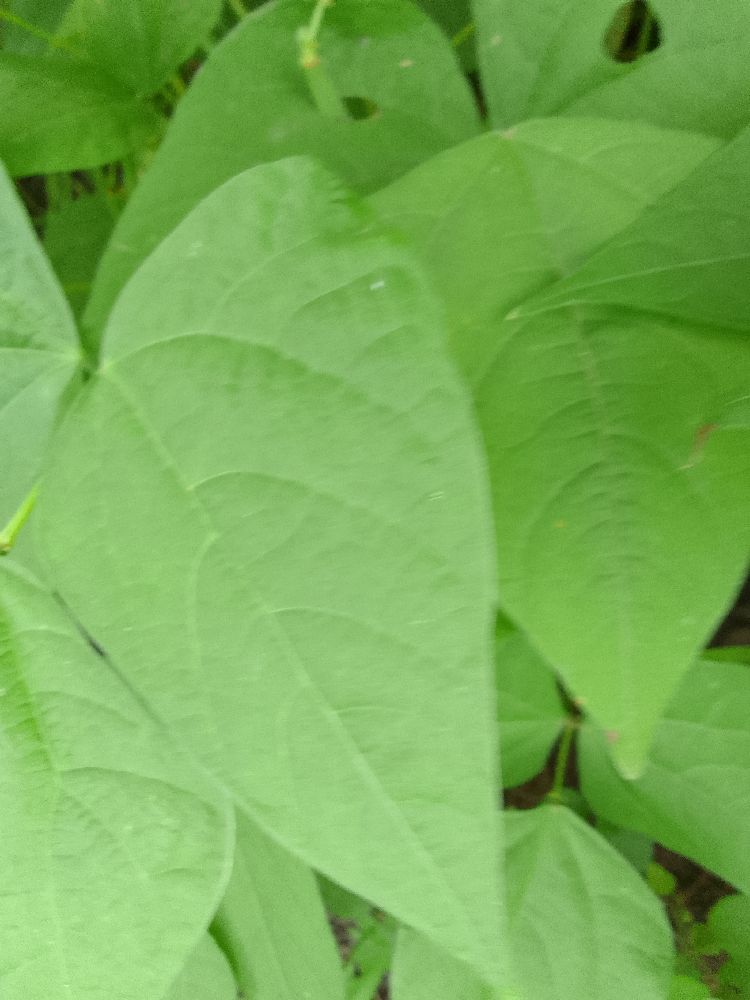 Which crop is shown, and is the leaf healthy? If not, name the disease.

common bean, healthy
